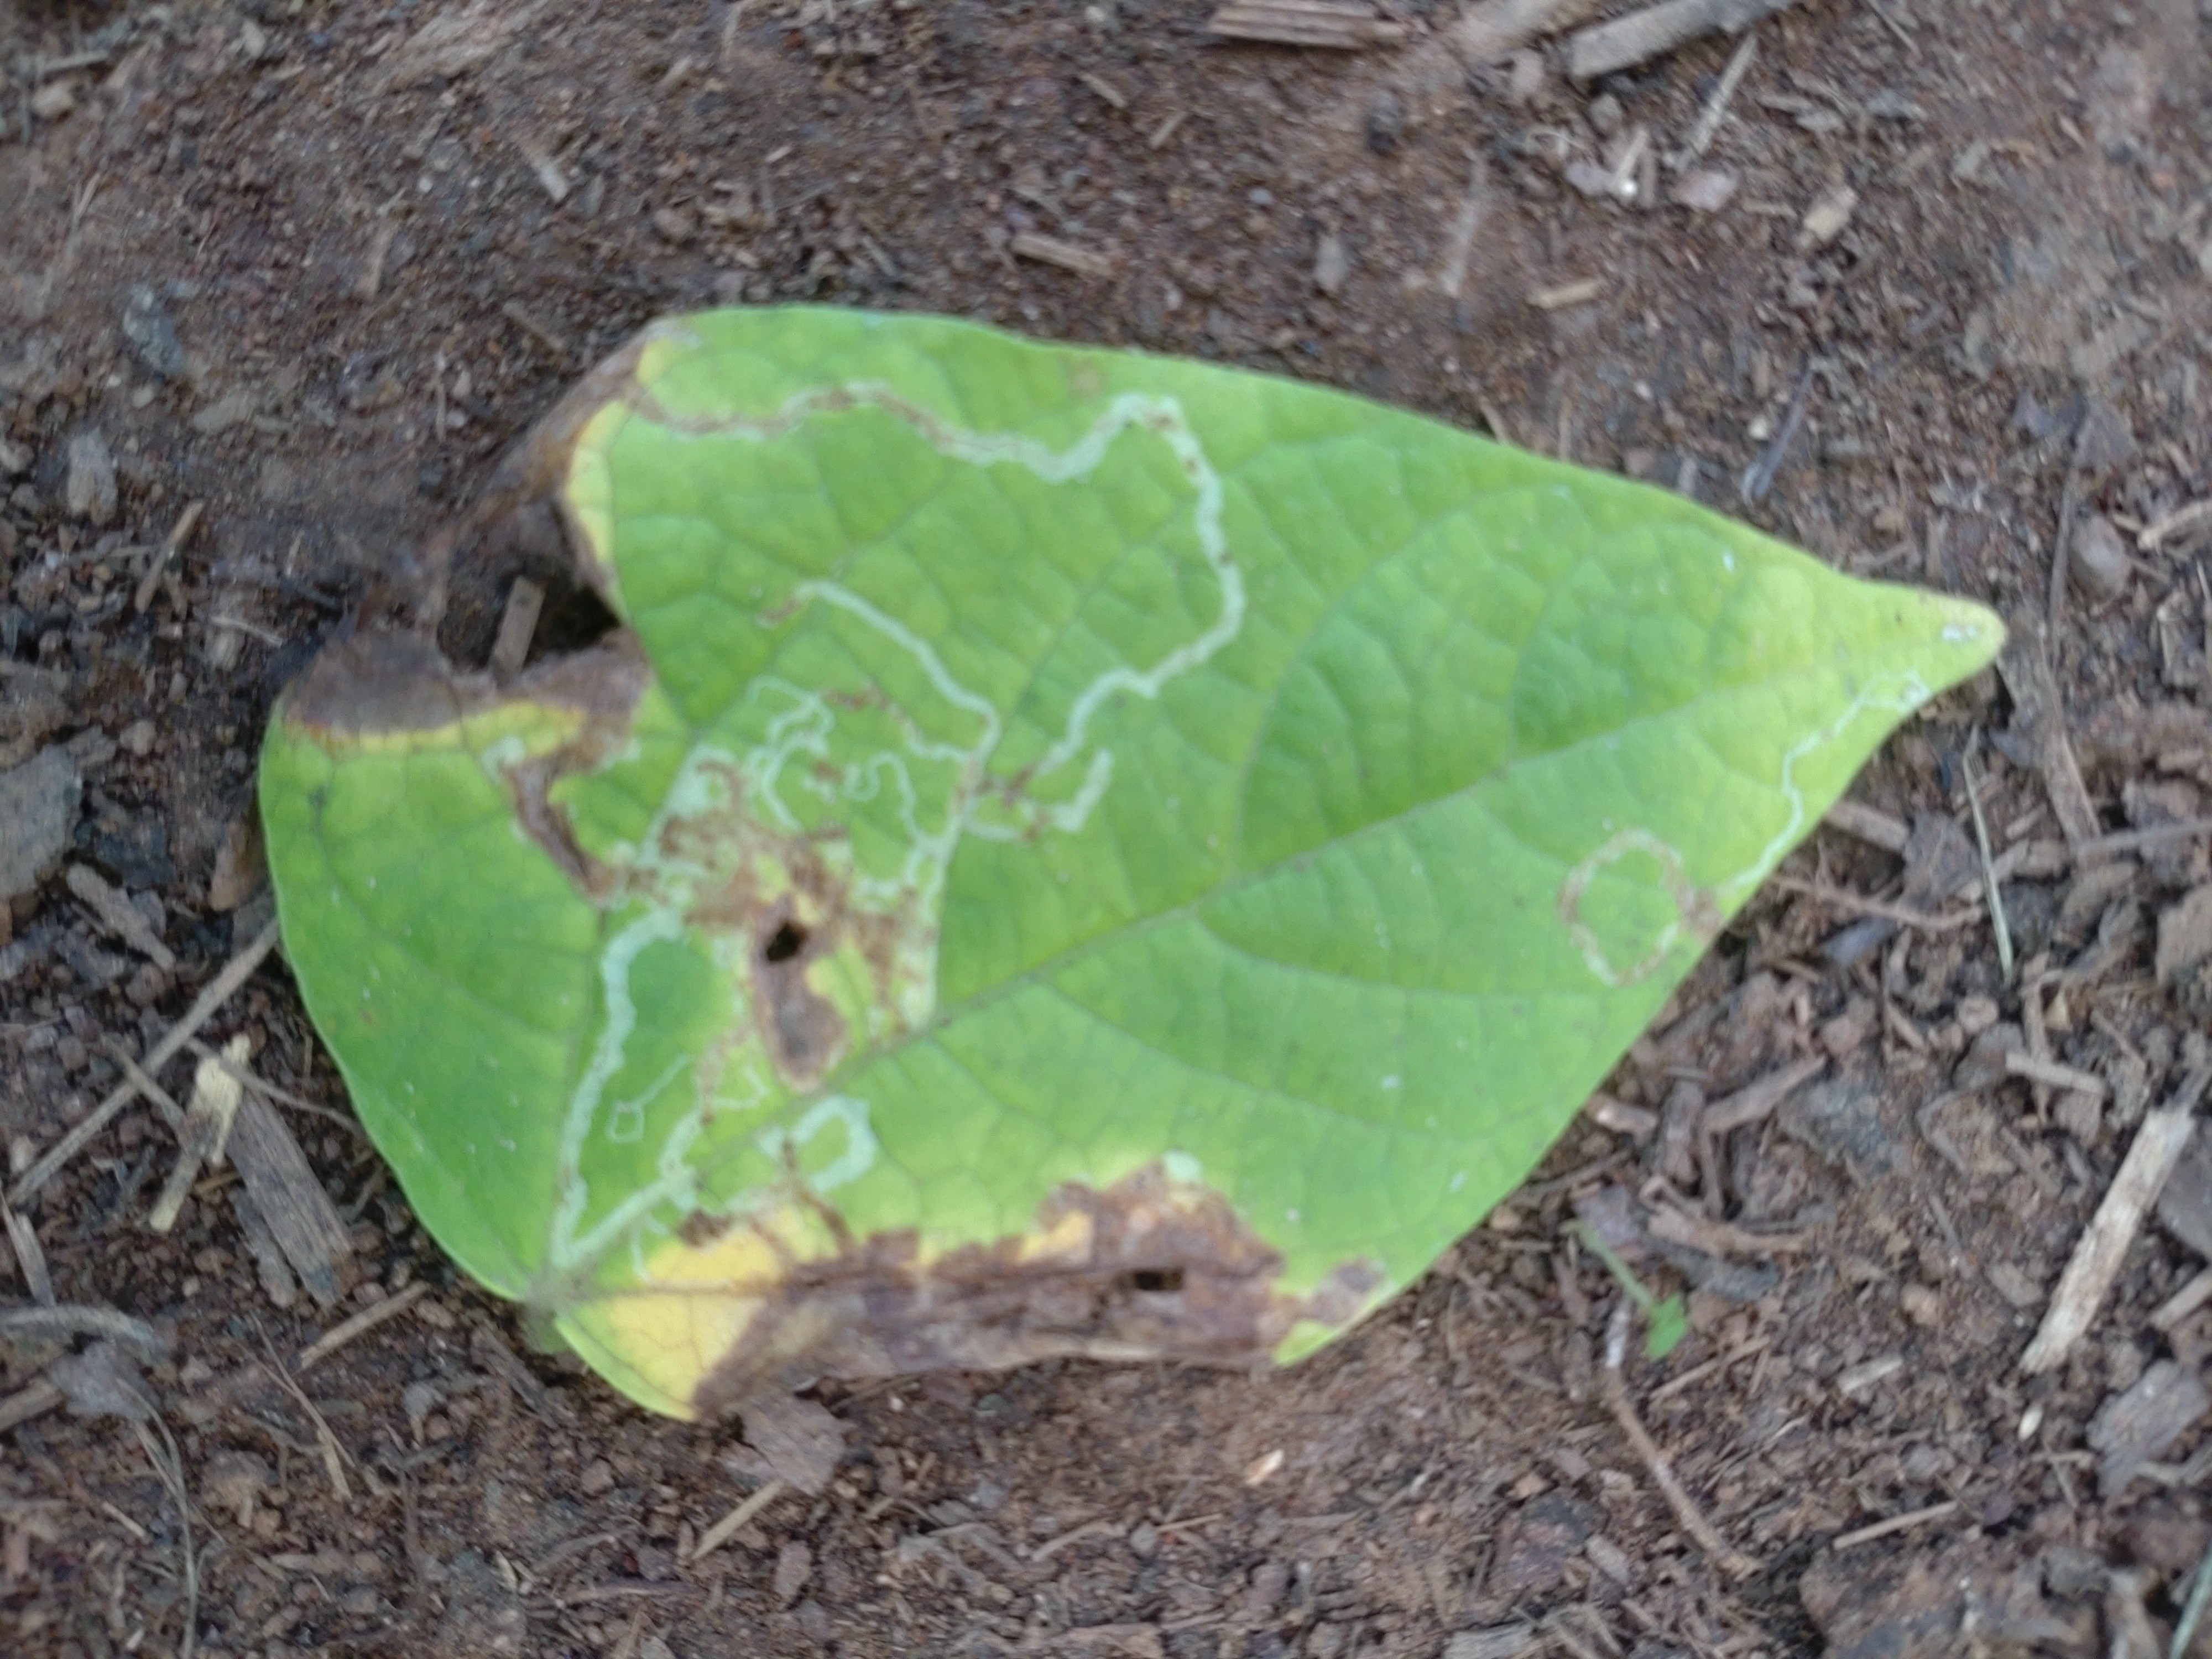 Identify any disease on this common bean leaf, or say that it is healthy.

anthracnose
